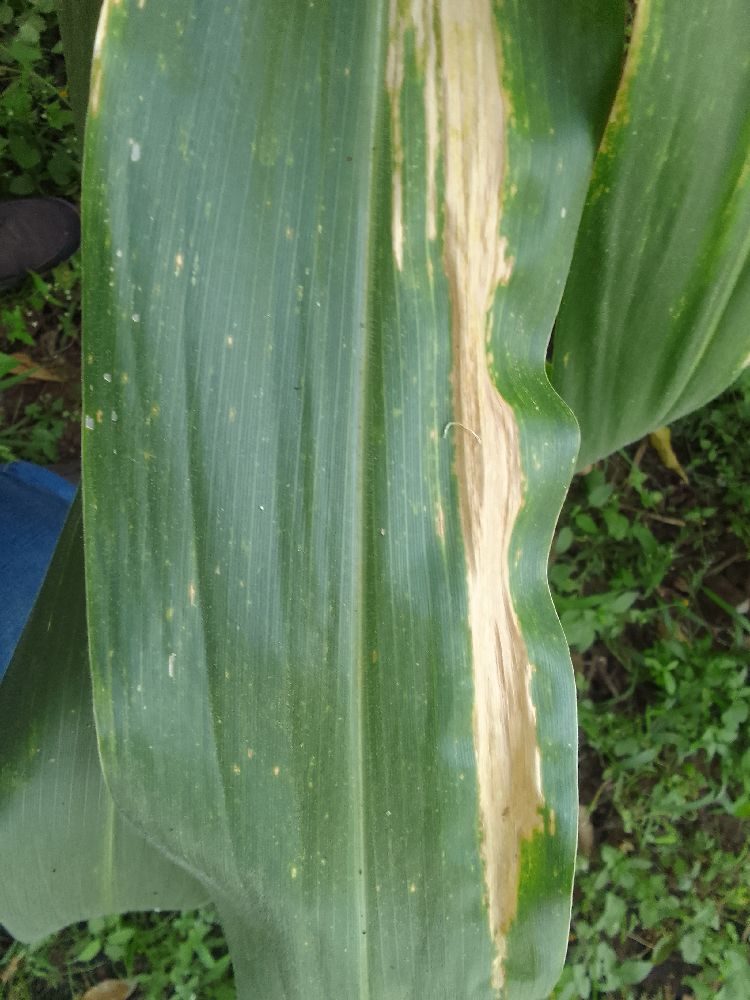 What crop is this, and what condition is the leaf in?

maize, maize lethal necrosis
